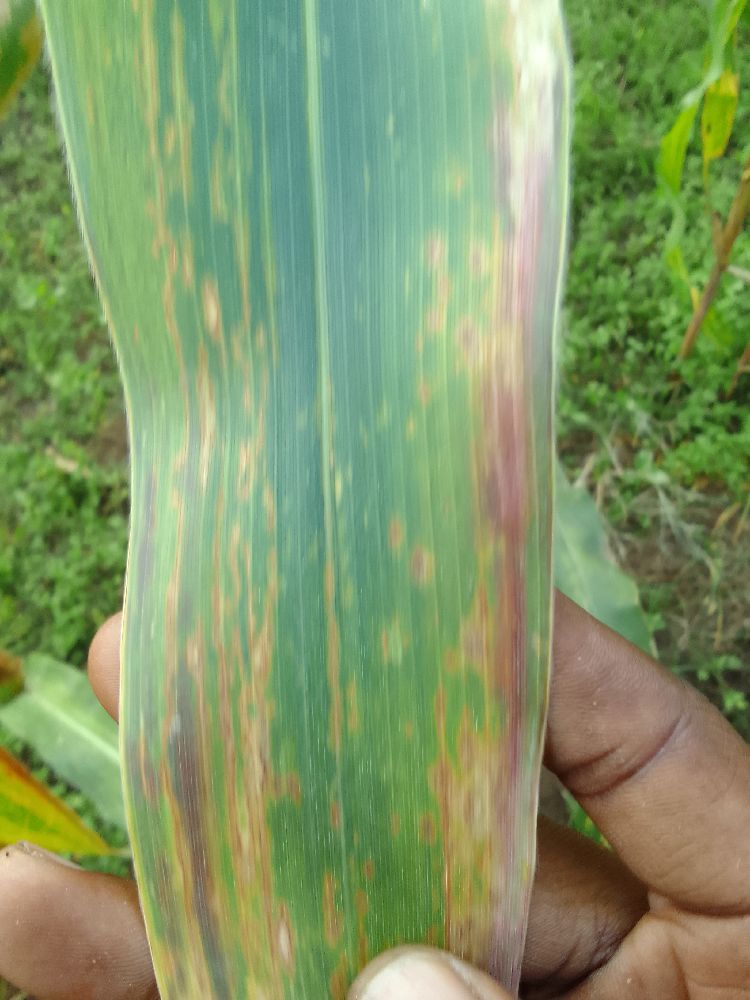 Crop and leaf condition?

maize, maize lethal necrosis
